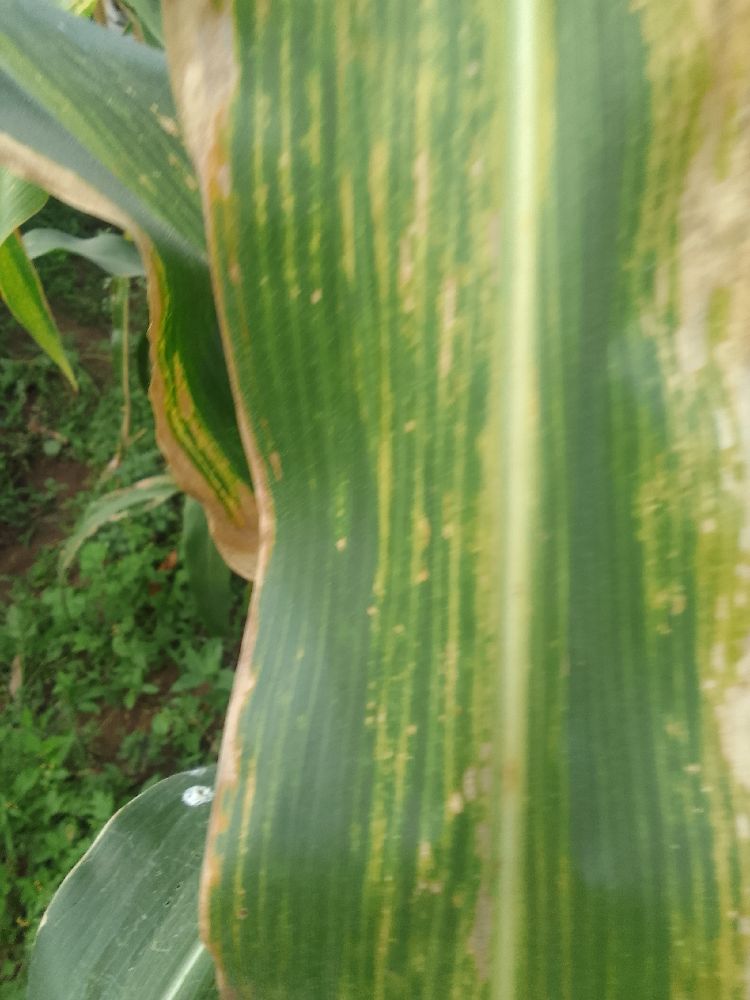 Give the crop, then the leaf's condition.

maize, maize lethal necrosis
